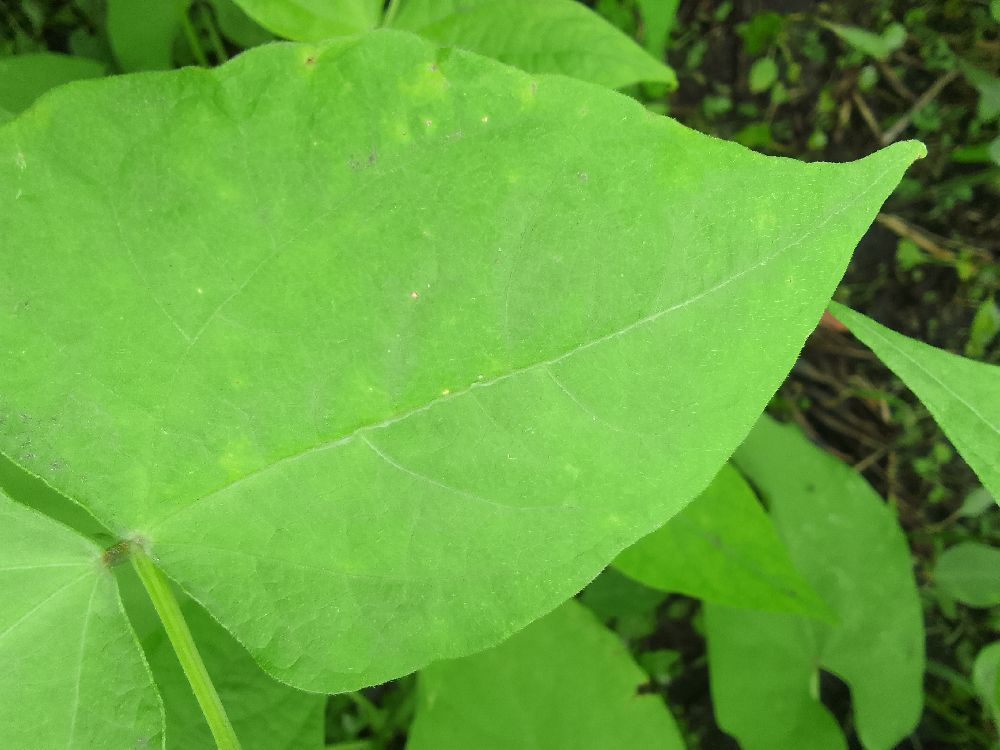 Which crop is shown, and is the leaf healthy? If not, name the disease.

common bean, healthy
